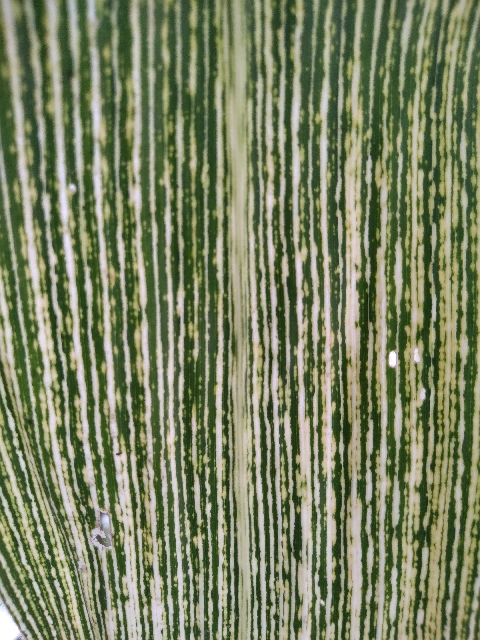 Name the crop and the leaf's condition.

maize, maize streak virus
